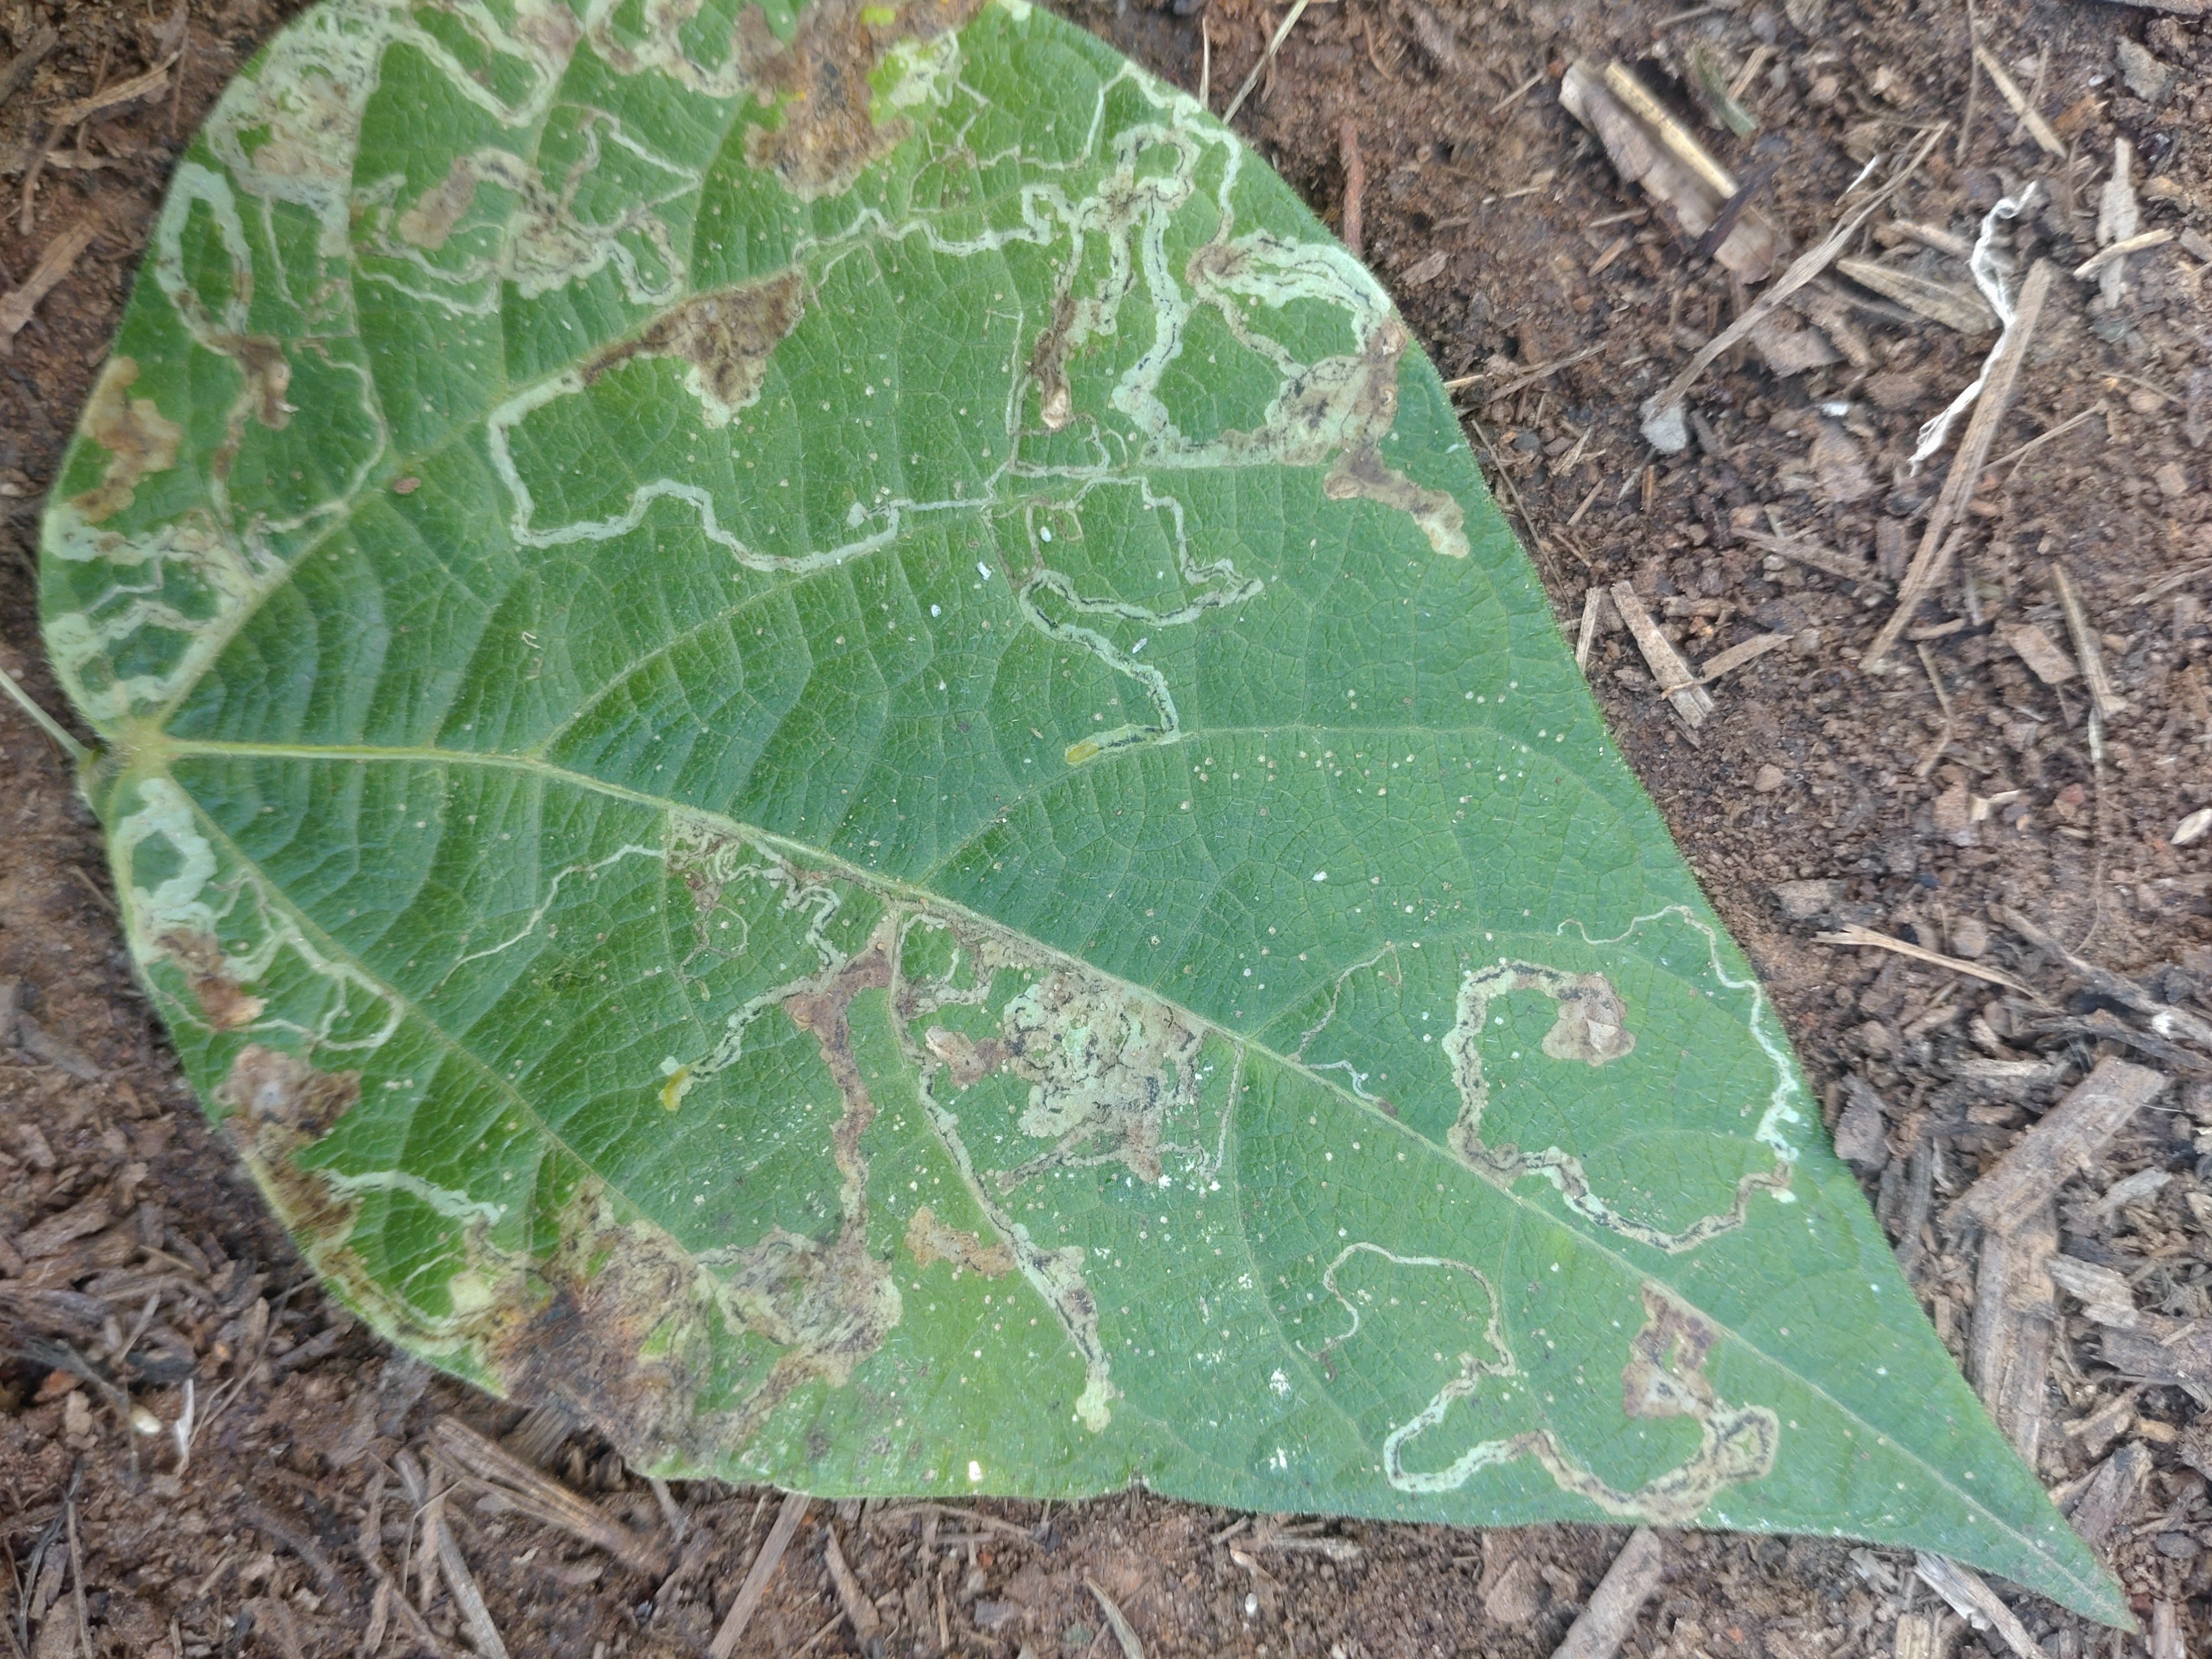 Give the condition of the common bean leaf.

anthracnose
